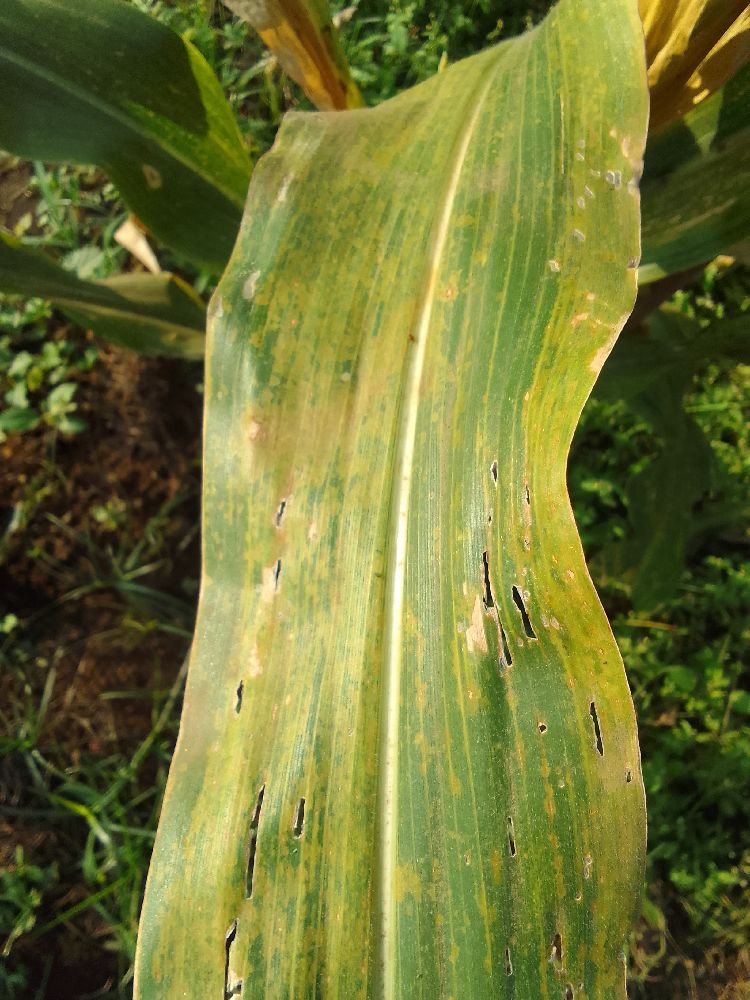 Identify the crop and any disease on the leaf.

maize, maize lethal necrosis
